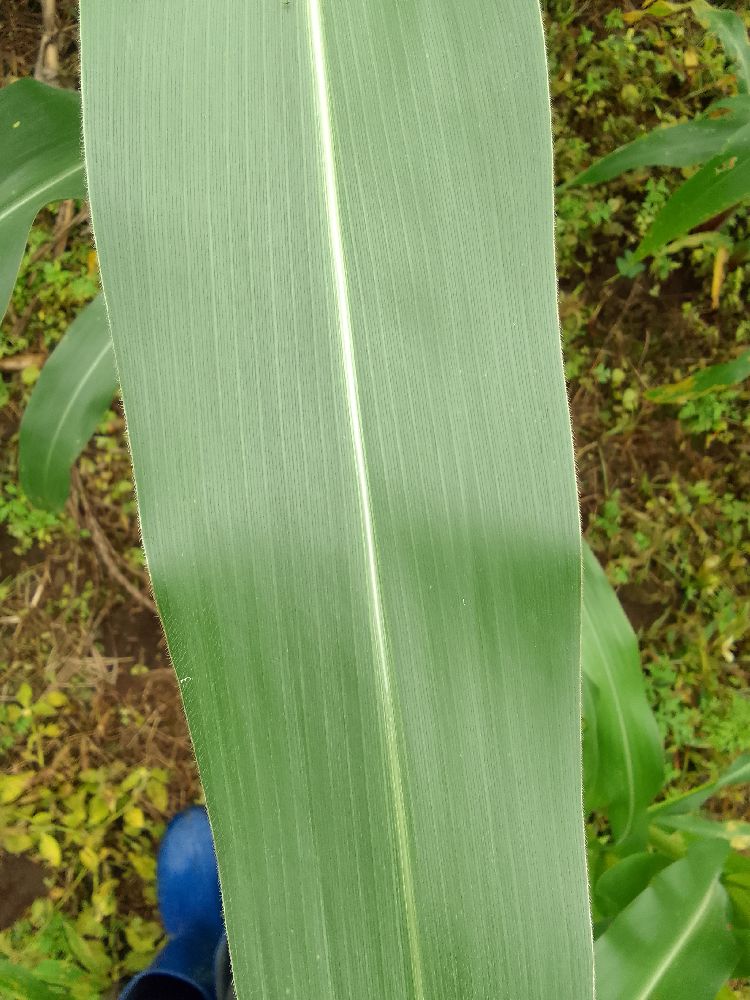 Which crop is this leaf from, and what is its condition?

maize, healthy
